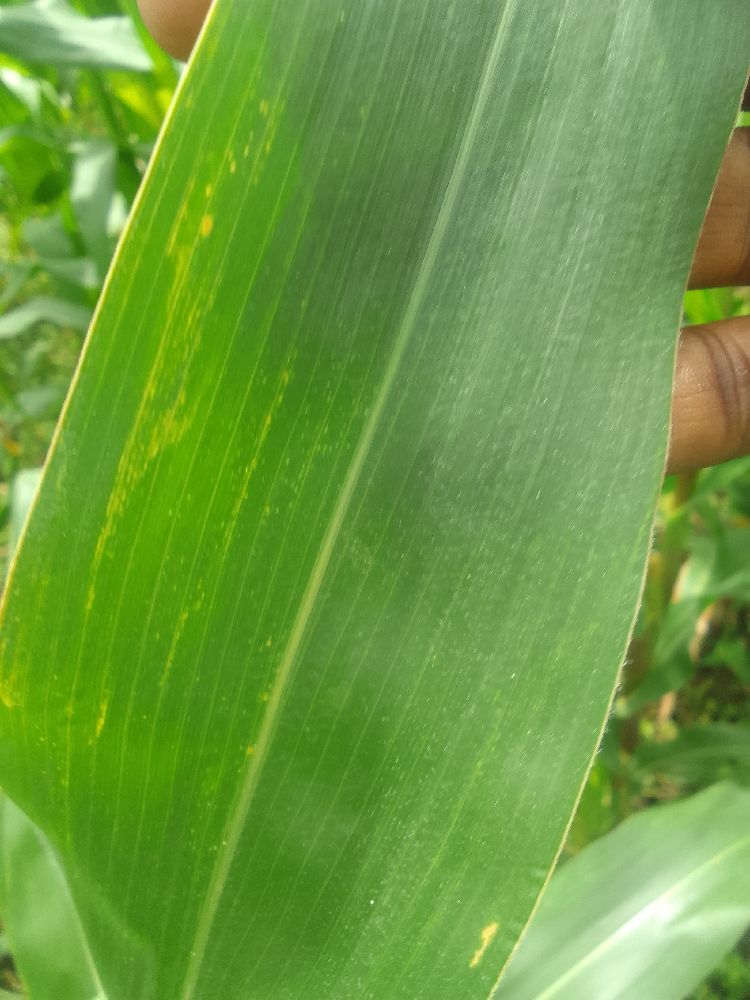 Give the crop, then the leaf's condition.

maize, healthy
